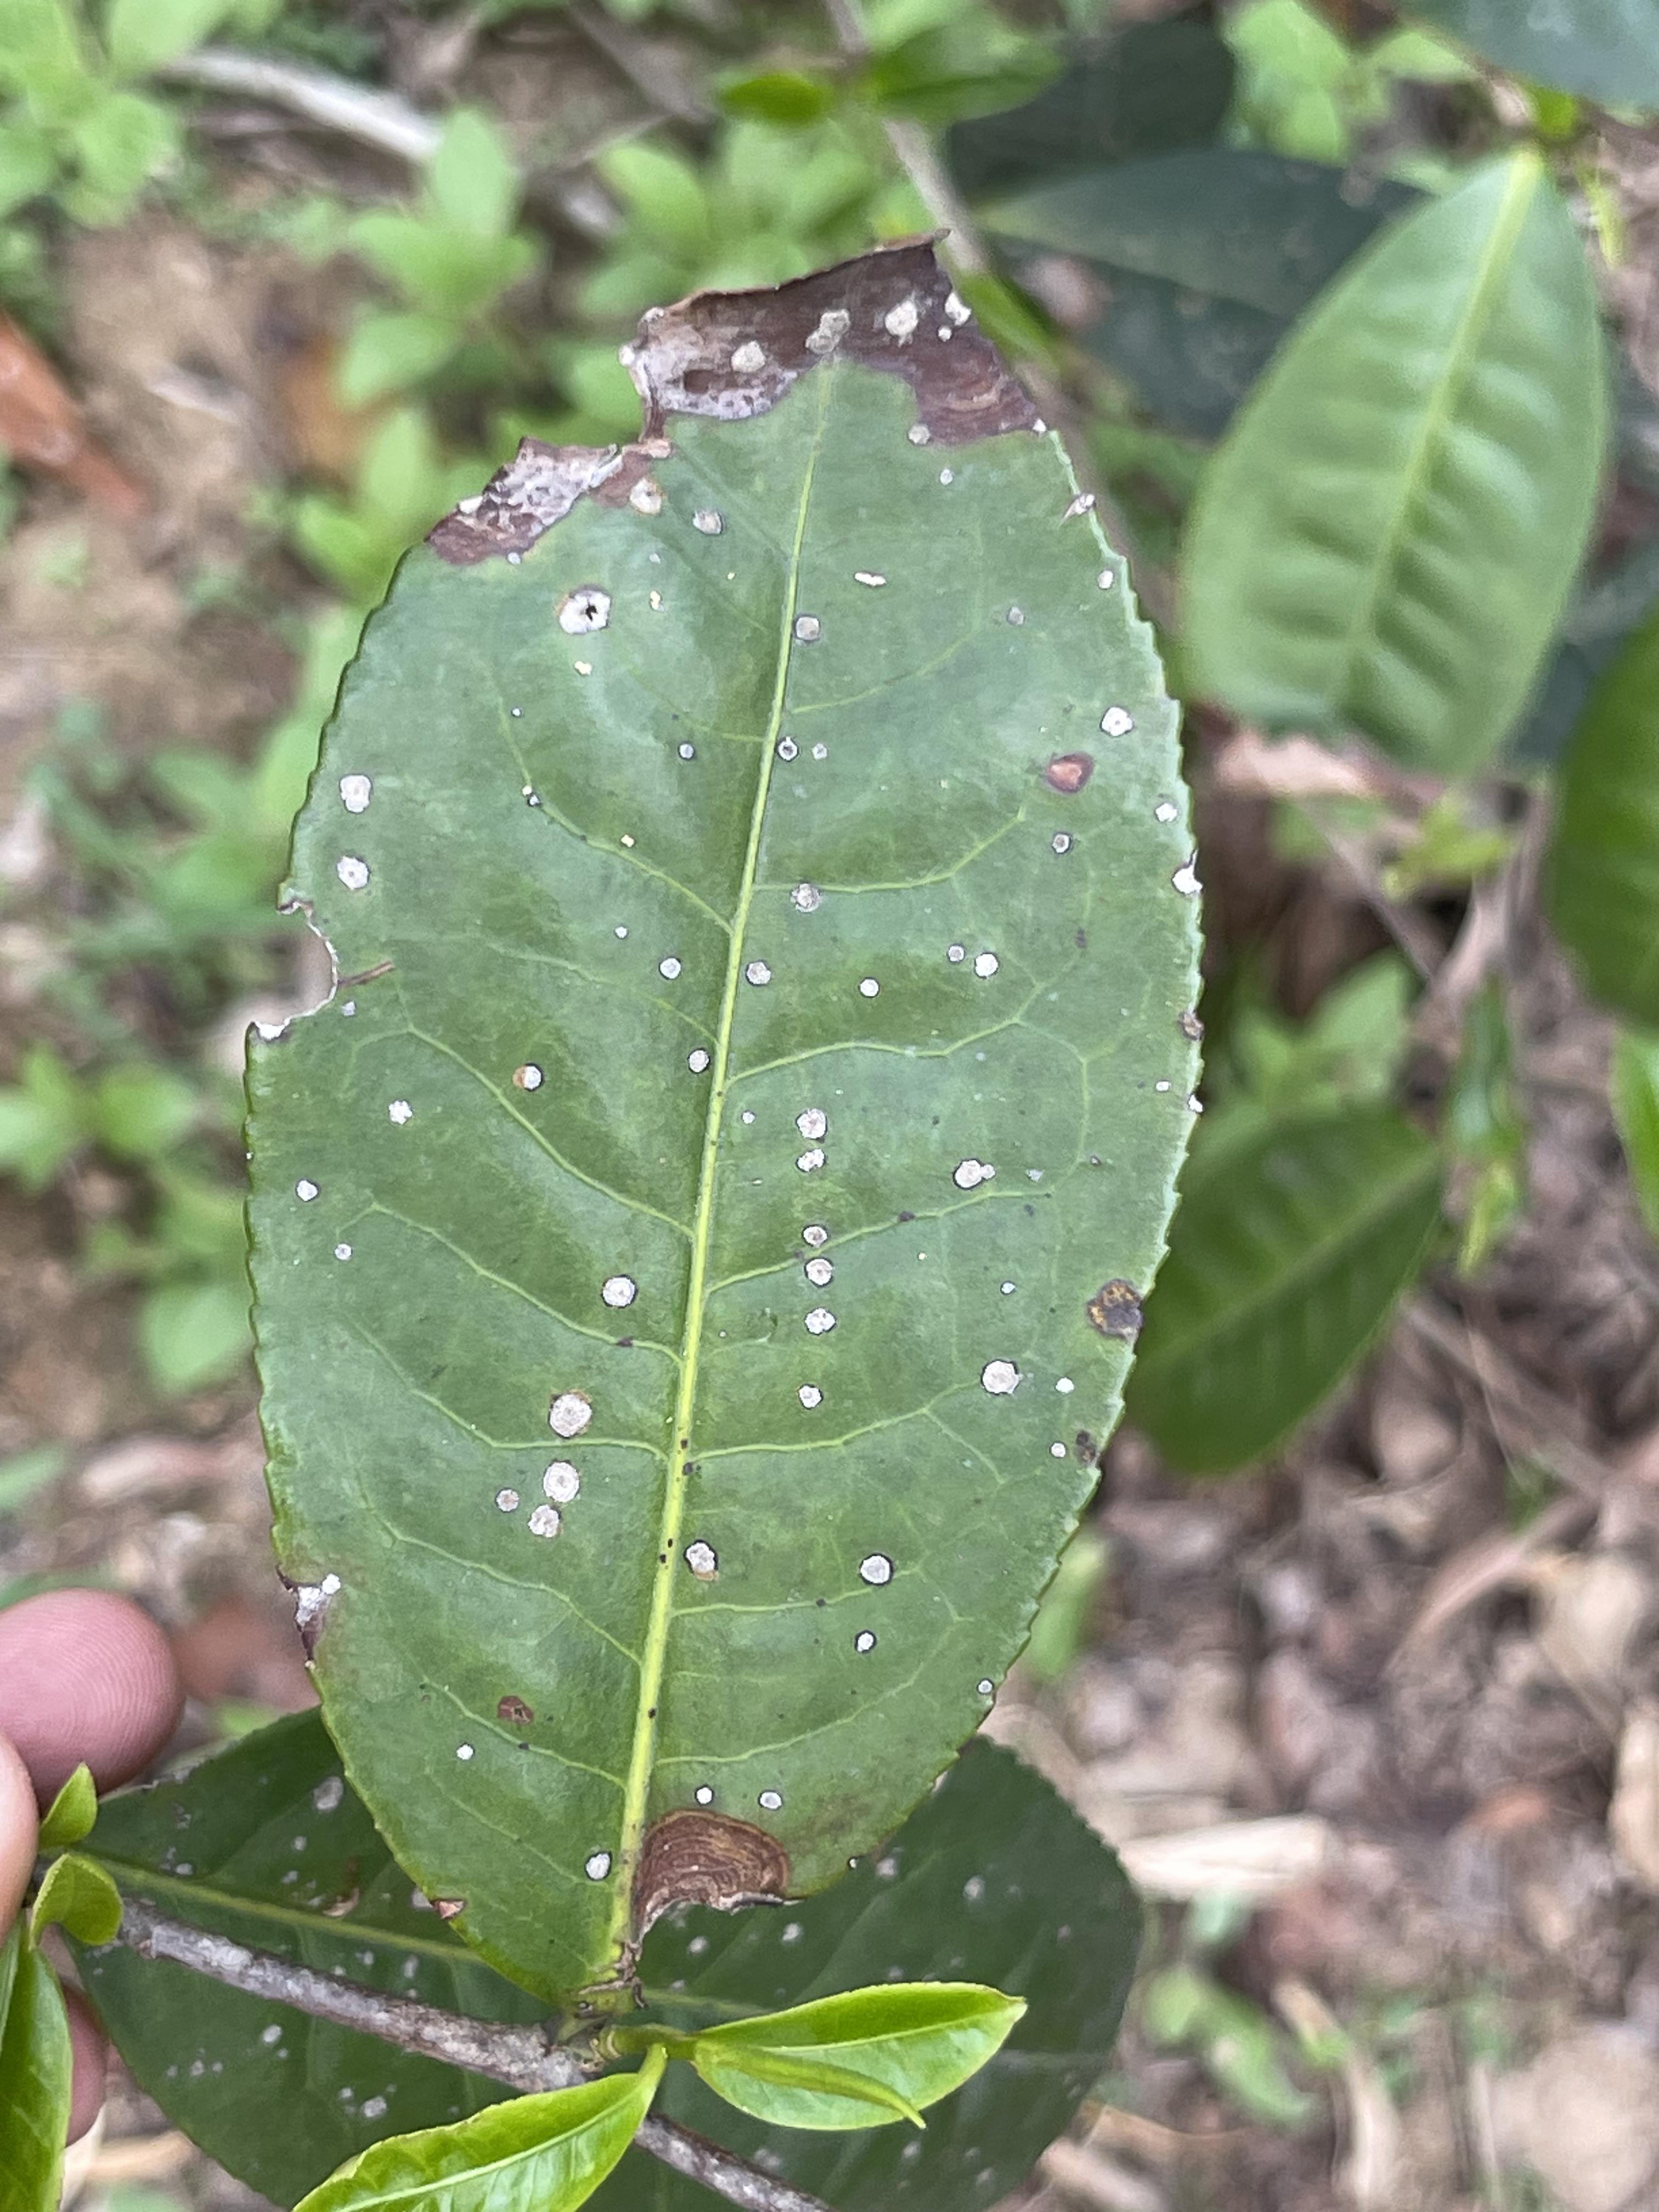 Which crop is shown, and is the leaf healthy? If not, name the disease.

tea, blight
